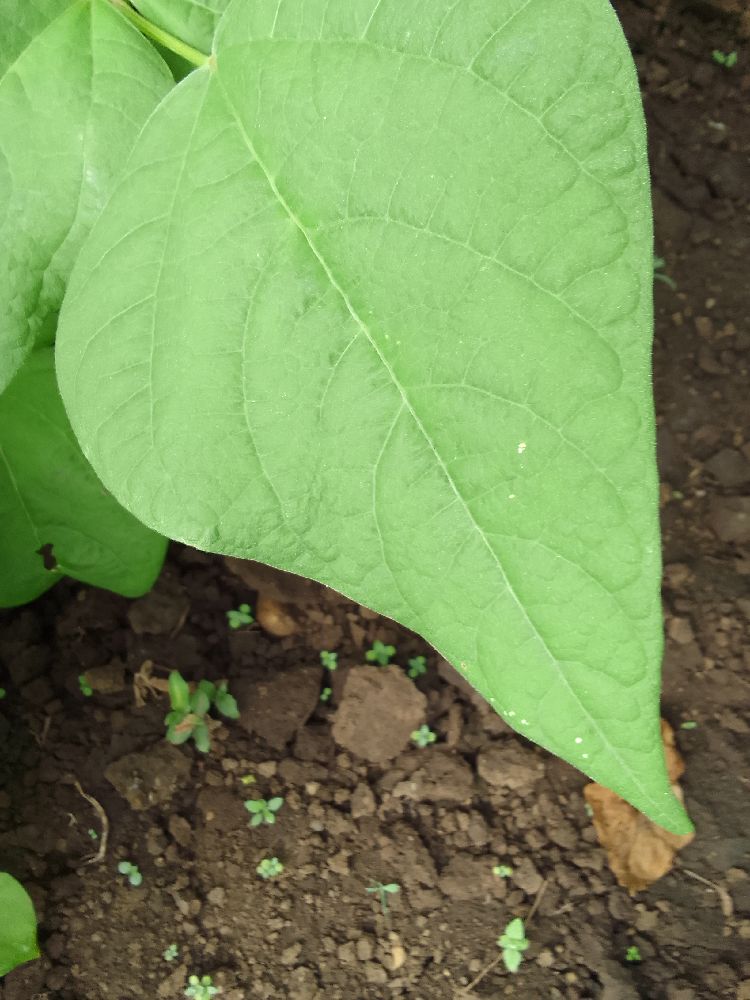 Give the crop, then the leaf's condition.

common bean, healthy
